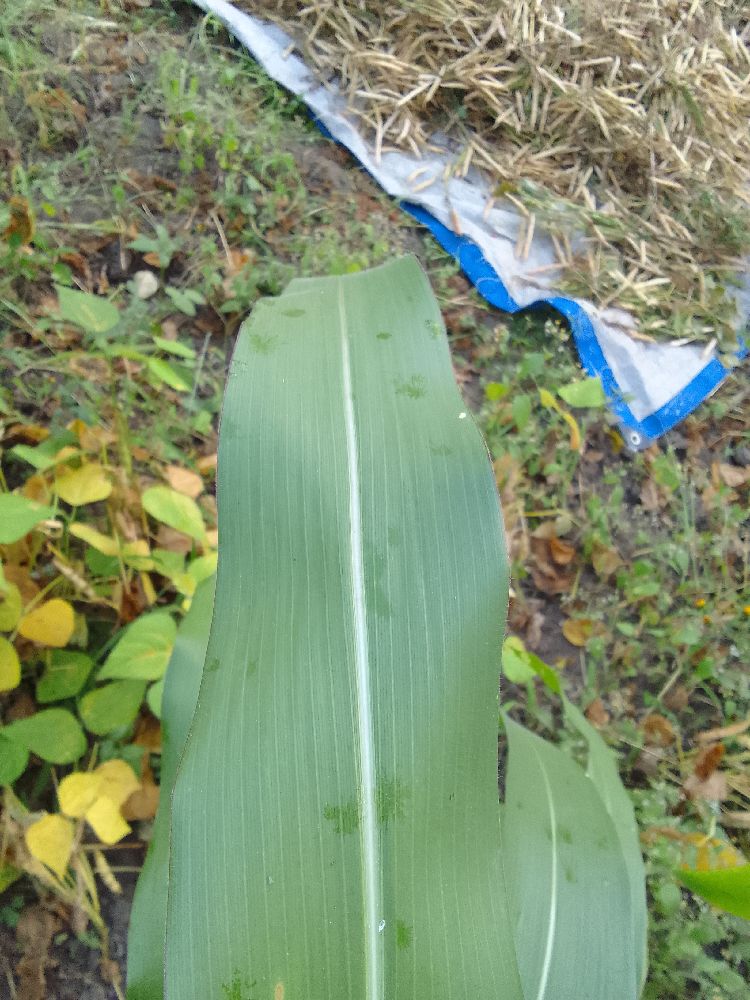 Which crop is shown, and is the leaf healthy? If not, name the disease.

maize, healthy
